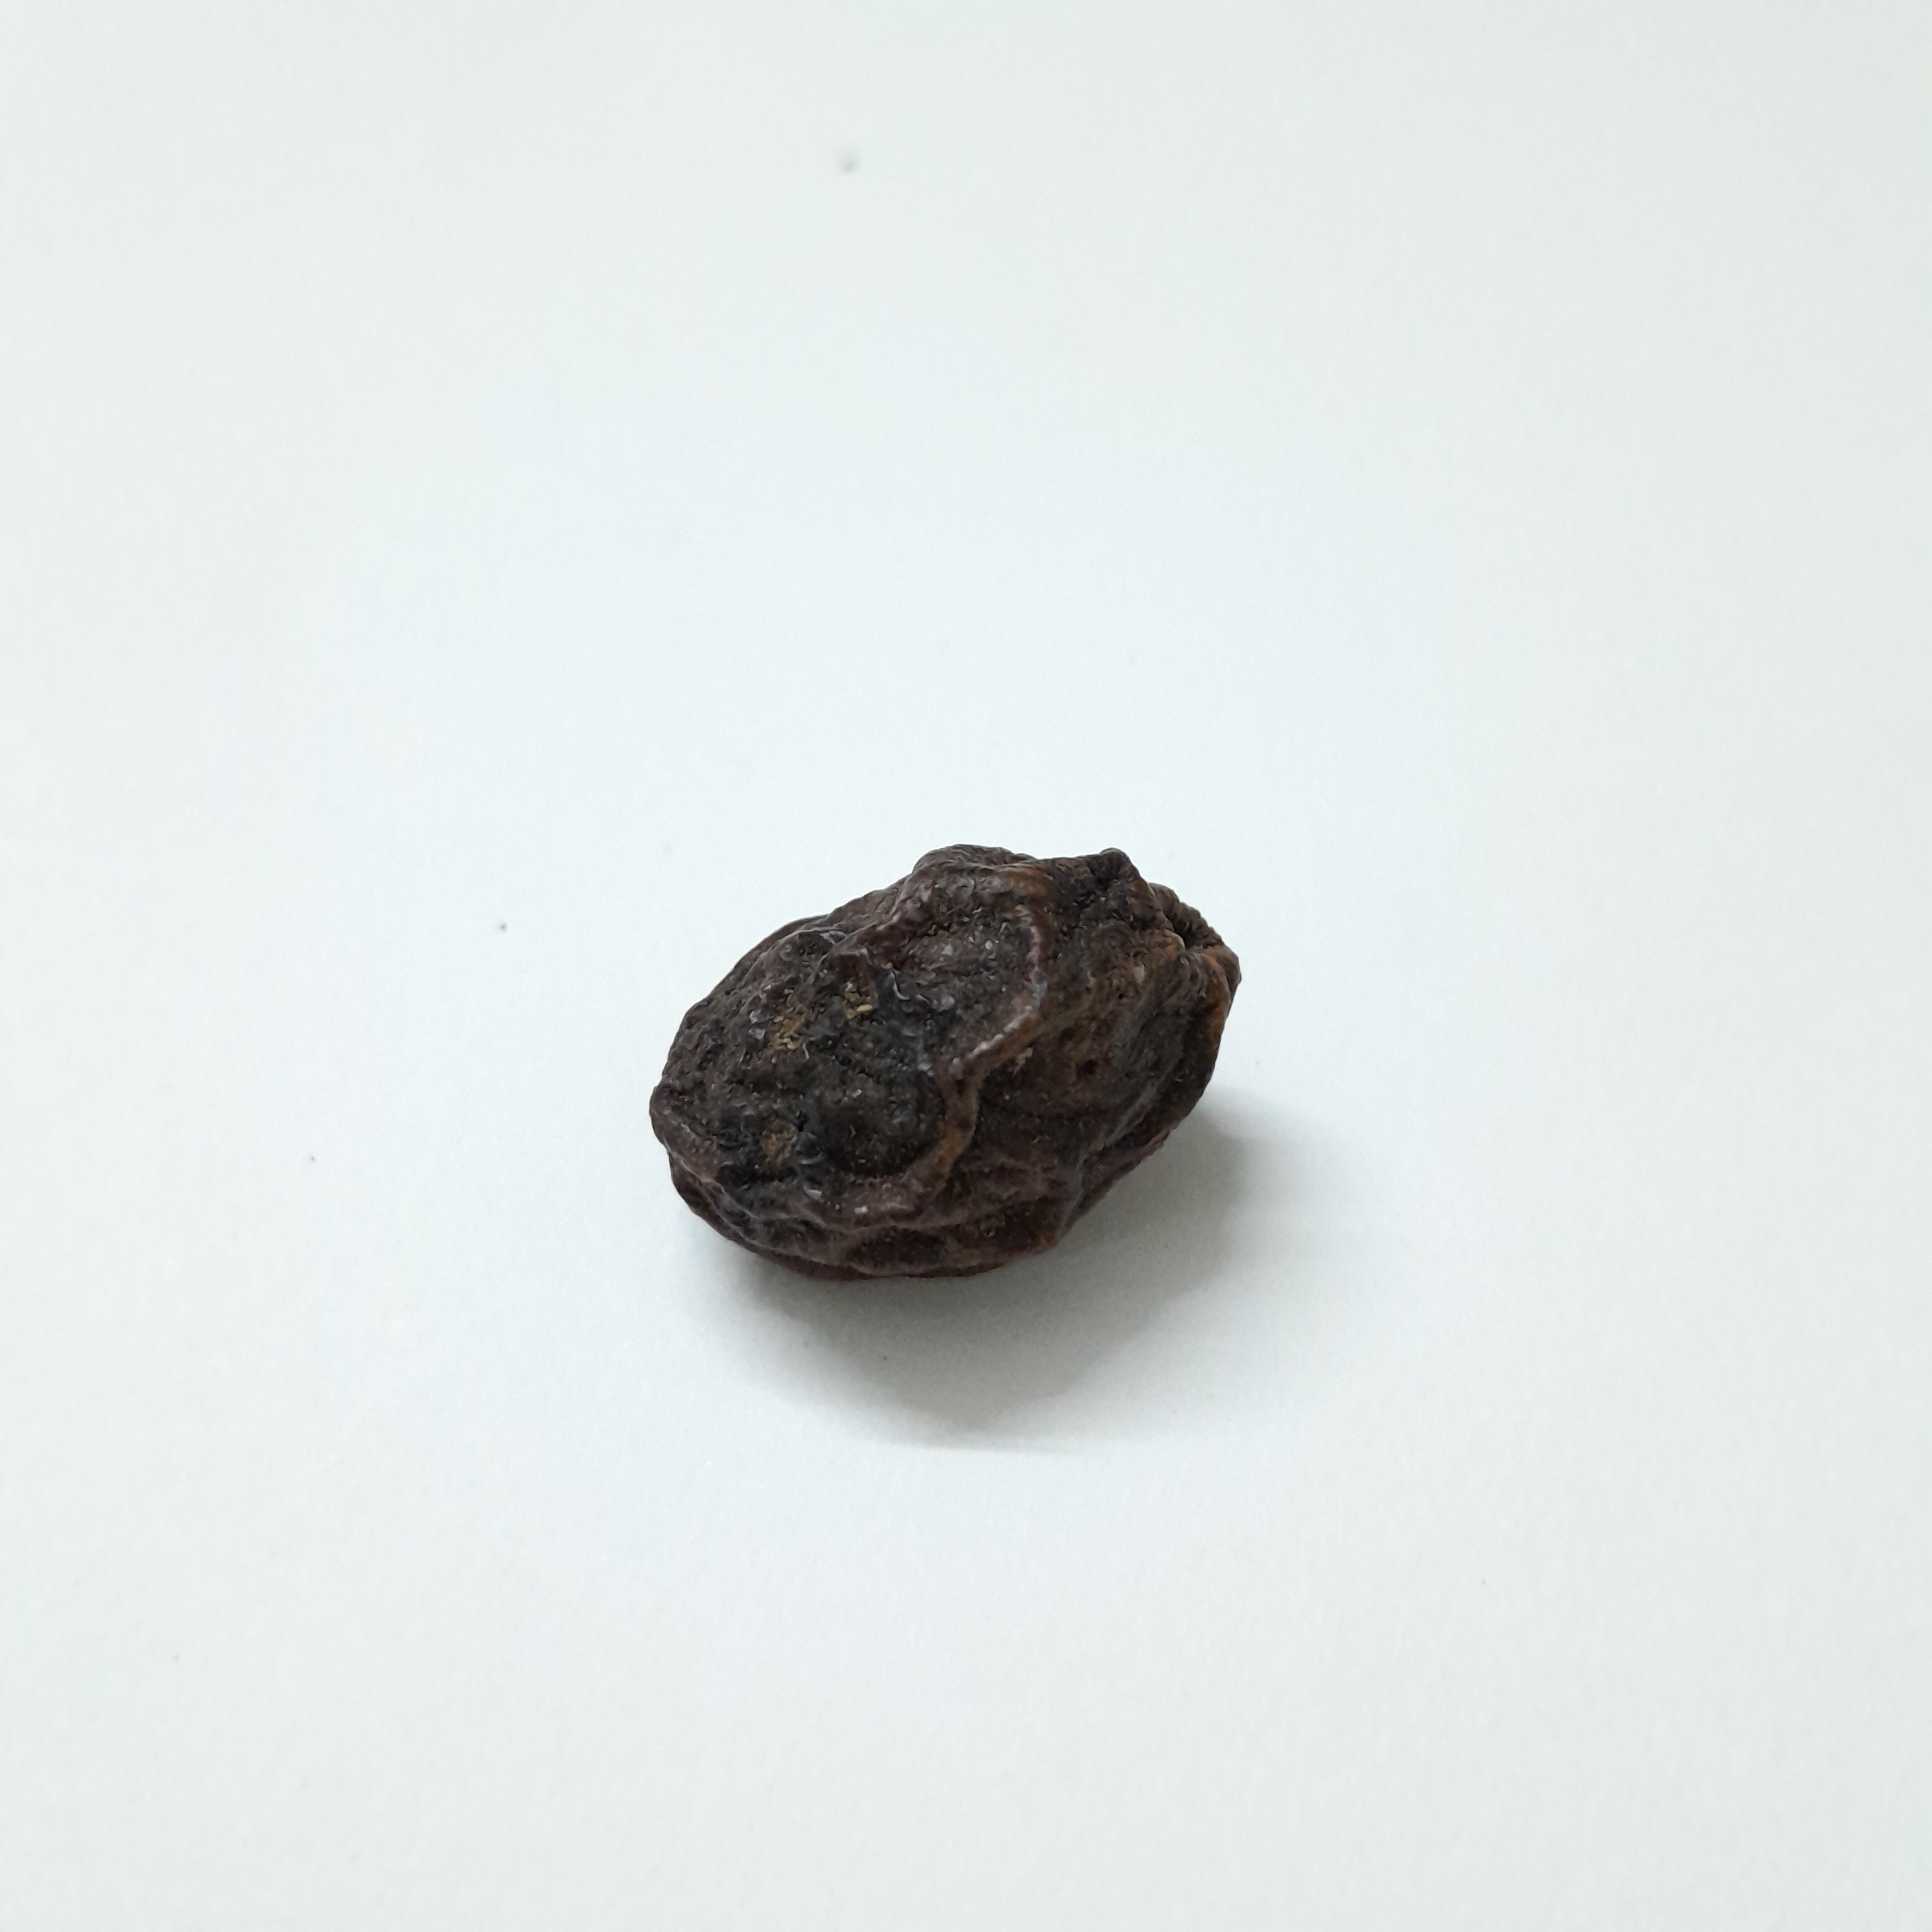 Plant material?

kadukharik
